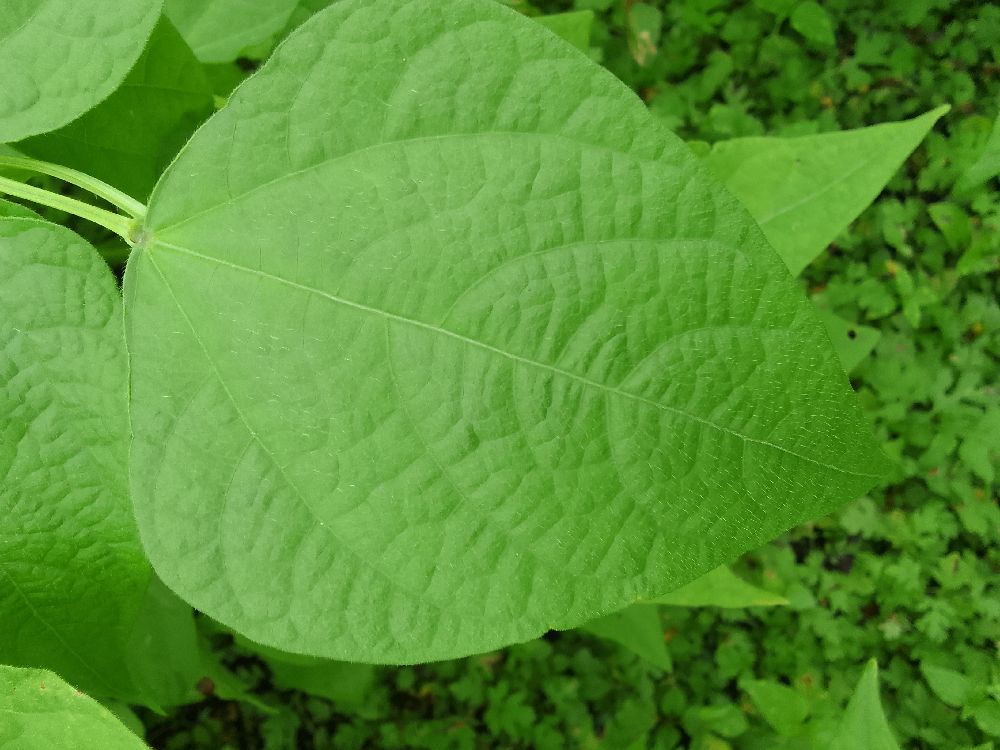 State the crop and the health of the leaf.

common bean, healthy
